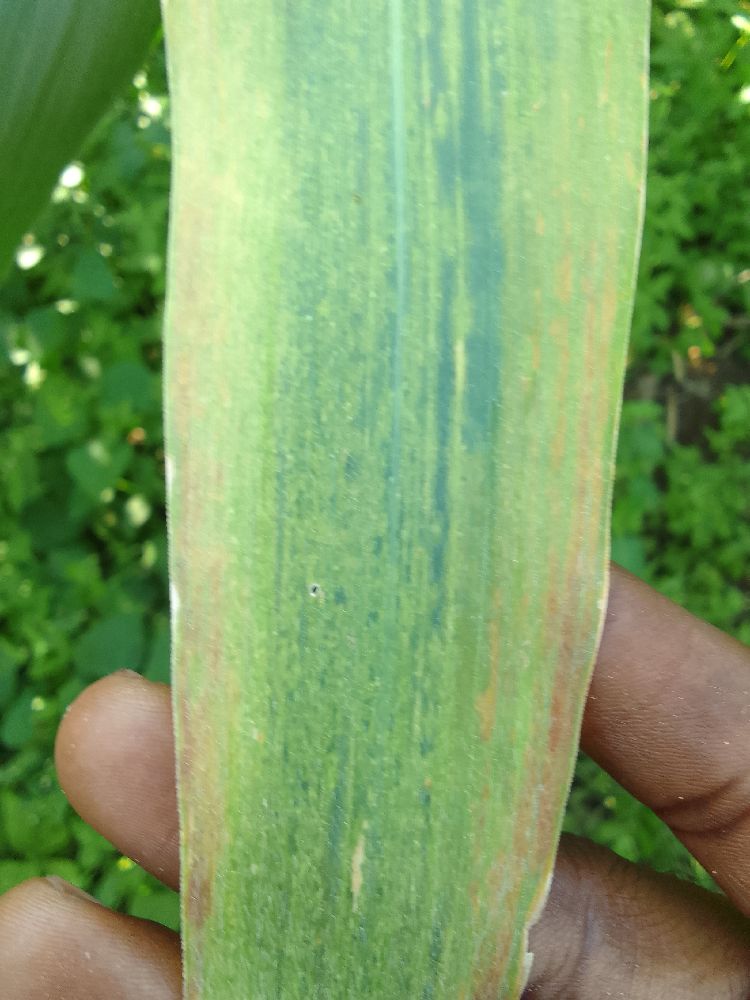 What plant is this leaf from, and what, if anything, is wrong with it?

maize, maize lethal necrosis
